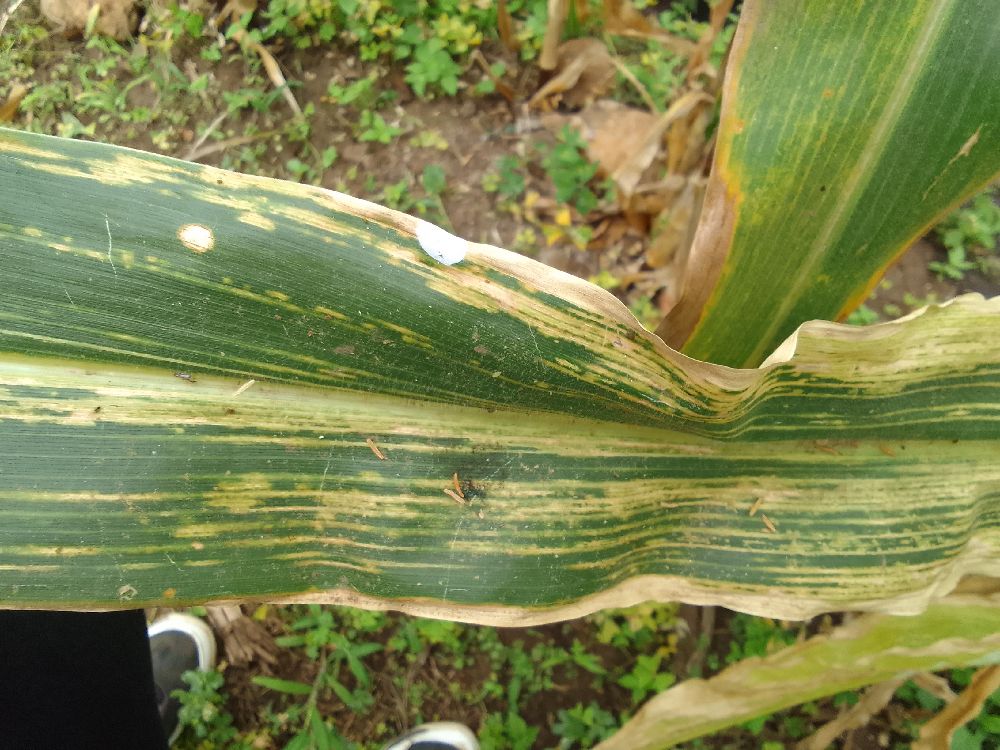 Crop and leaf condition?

maize, maize lethal necrosis
